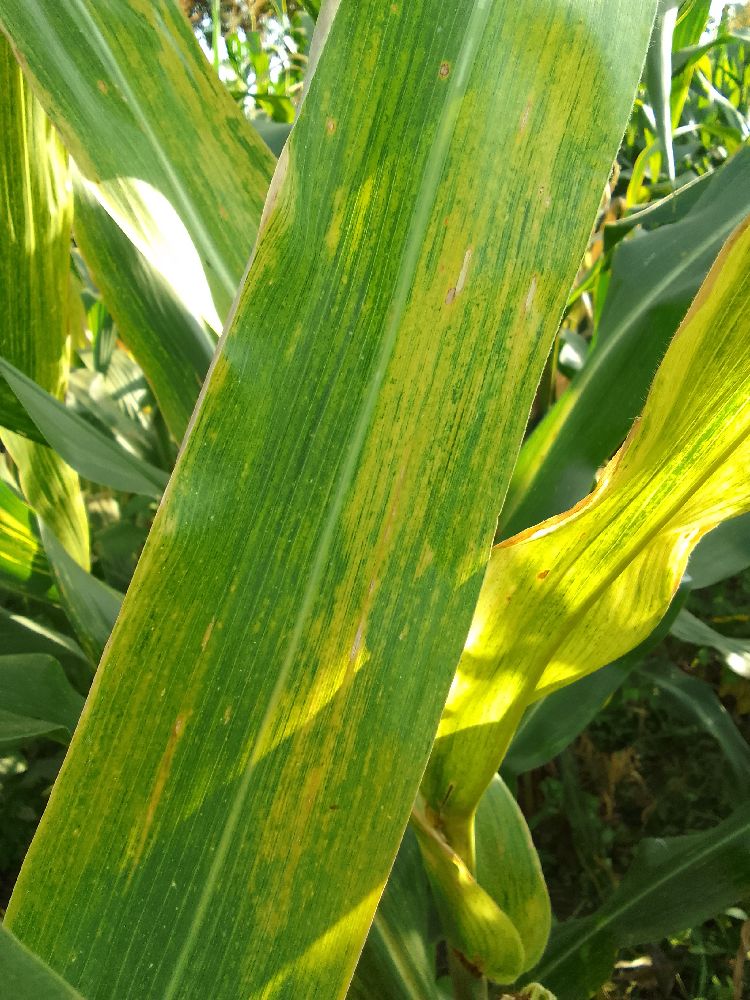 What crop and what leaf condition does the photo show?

maize, maize lethal necrosis
